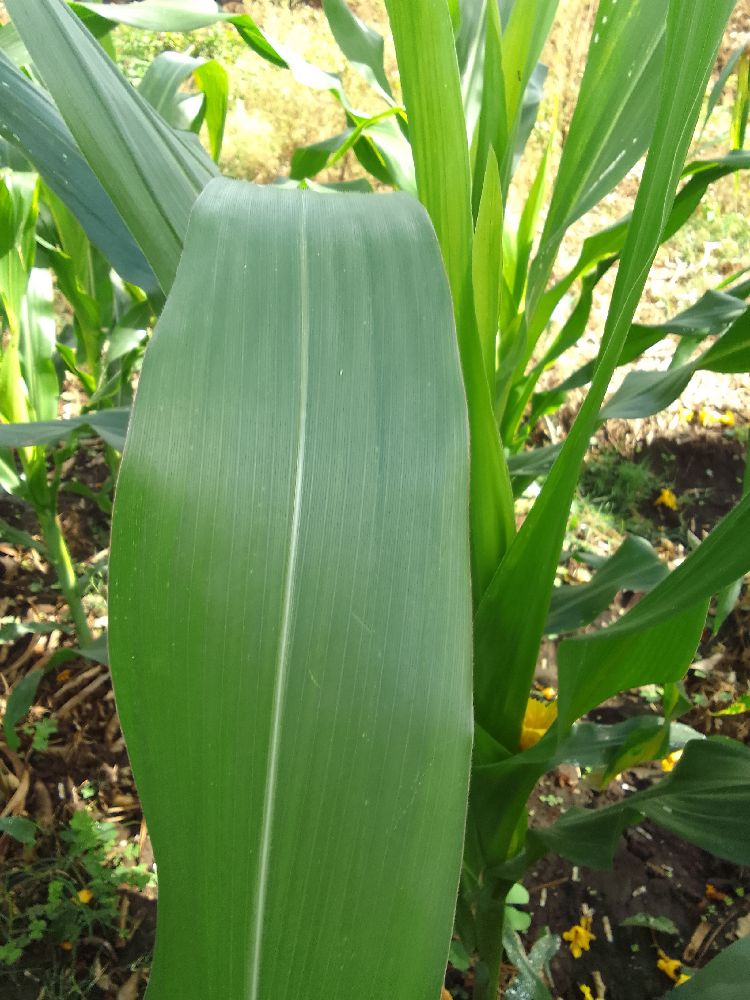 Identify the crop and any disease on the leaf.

maize, healthy
